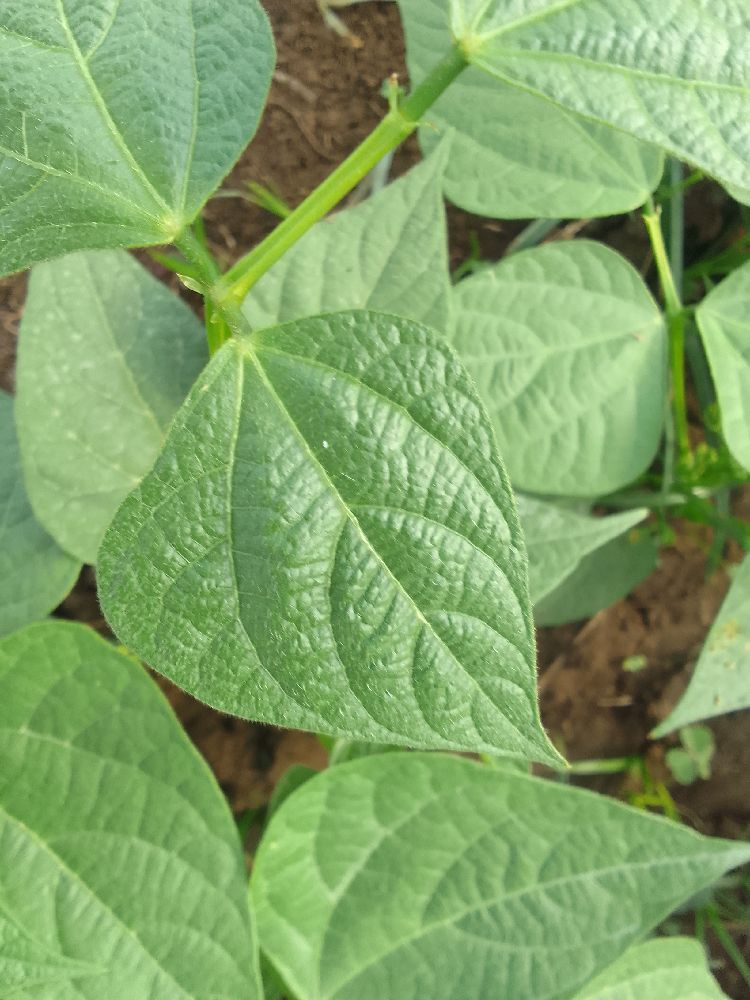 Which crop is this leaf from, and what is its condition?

common bean, healthy
